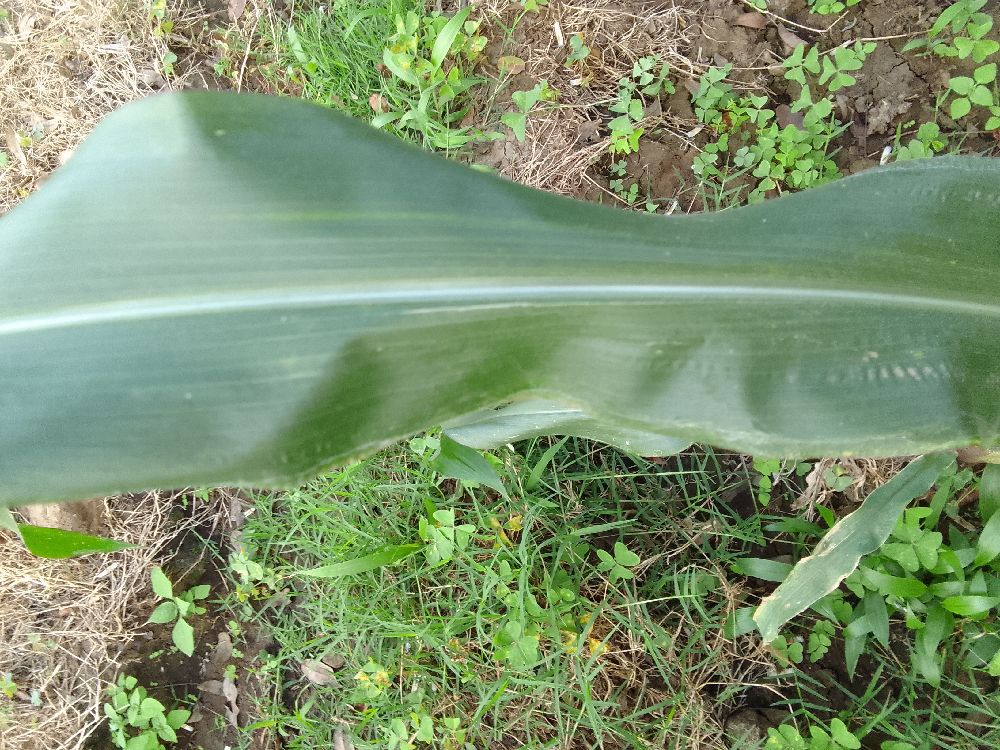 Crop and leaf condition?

maize, healthy
